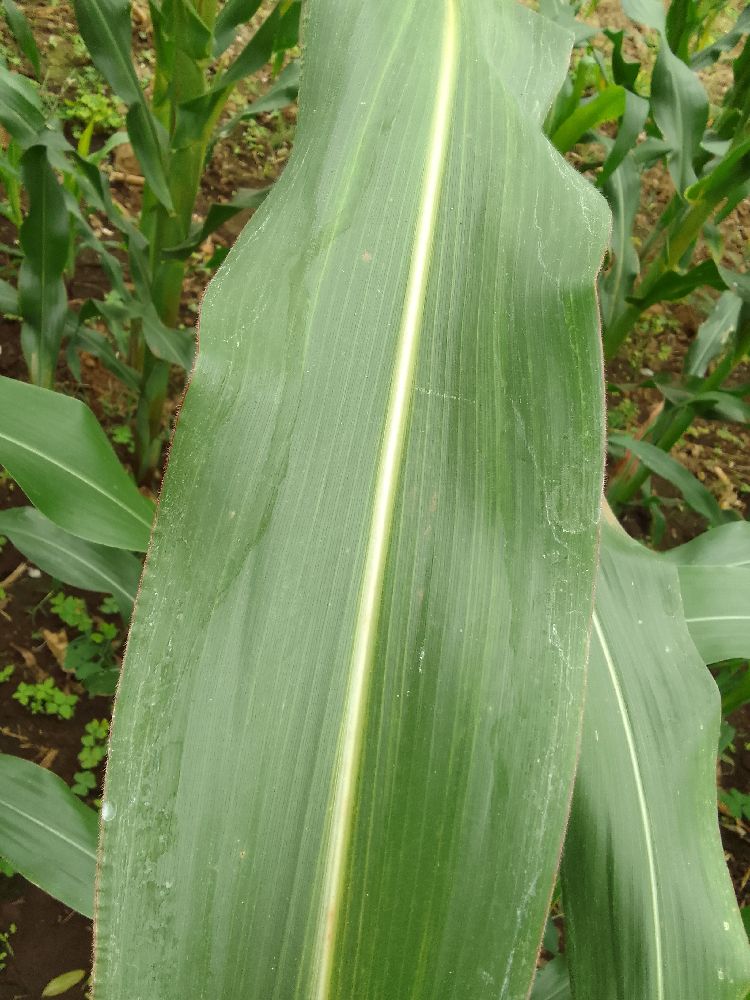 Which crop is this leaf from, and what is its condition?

maize, healthy
